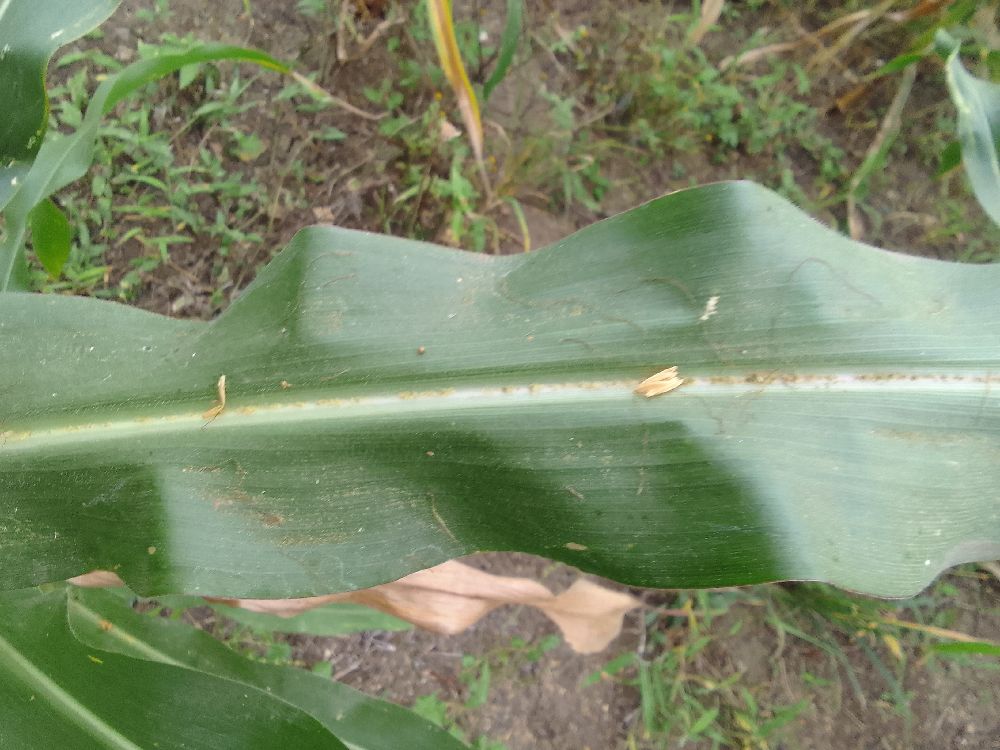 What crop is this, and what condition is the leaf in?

maize, healthy
